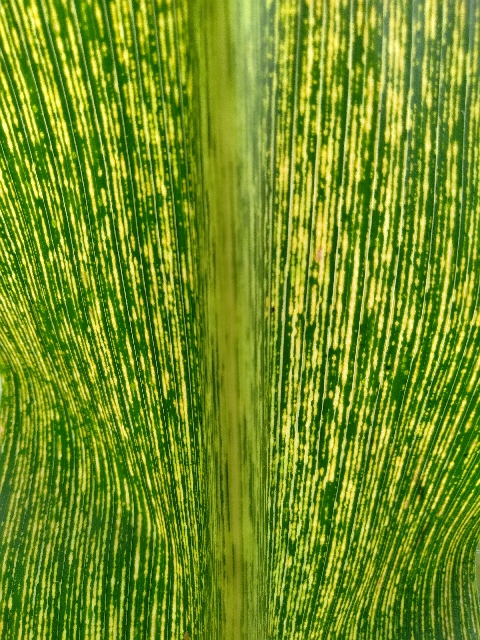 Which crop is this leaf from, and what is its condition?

maize, maize streak virus
